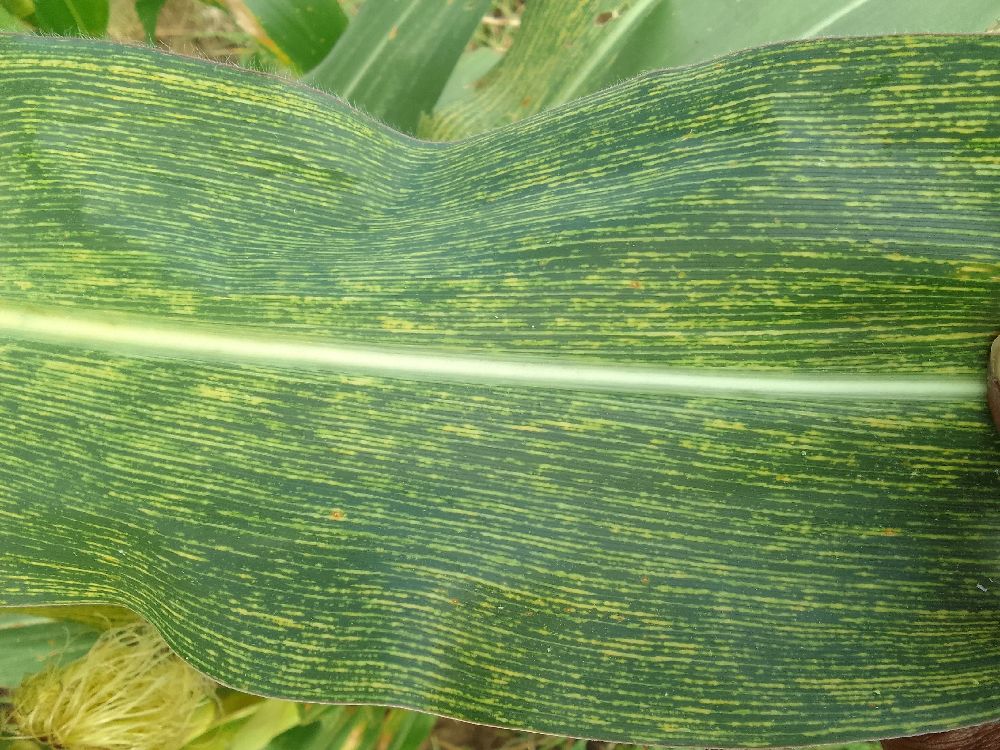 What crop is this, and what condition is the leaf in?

maize, maize streak virus
